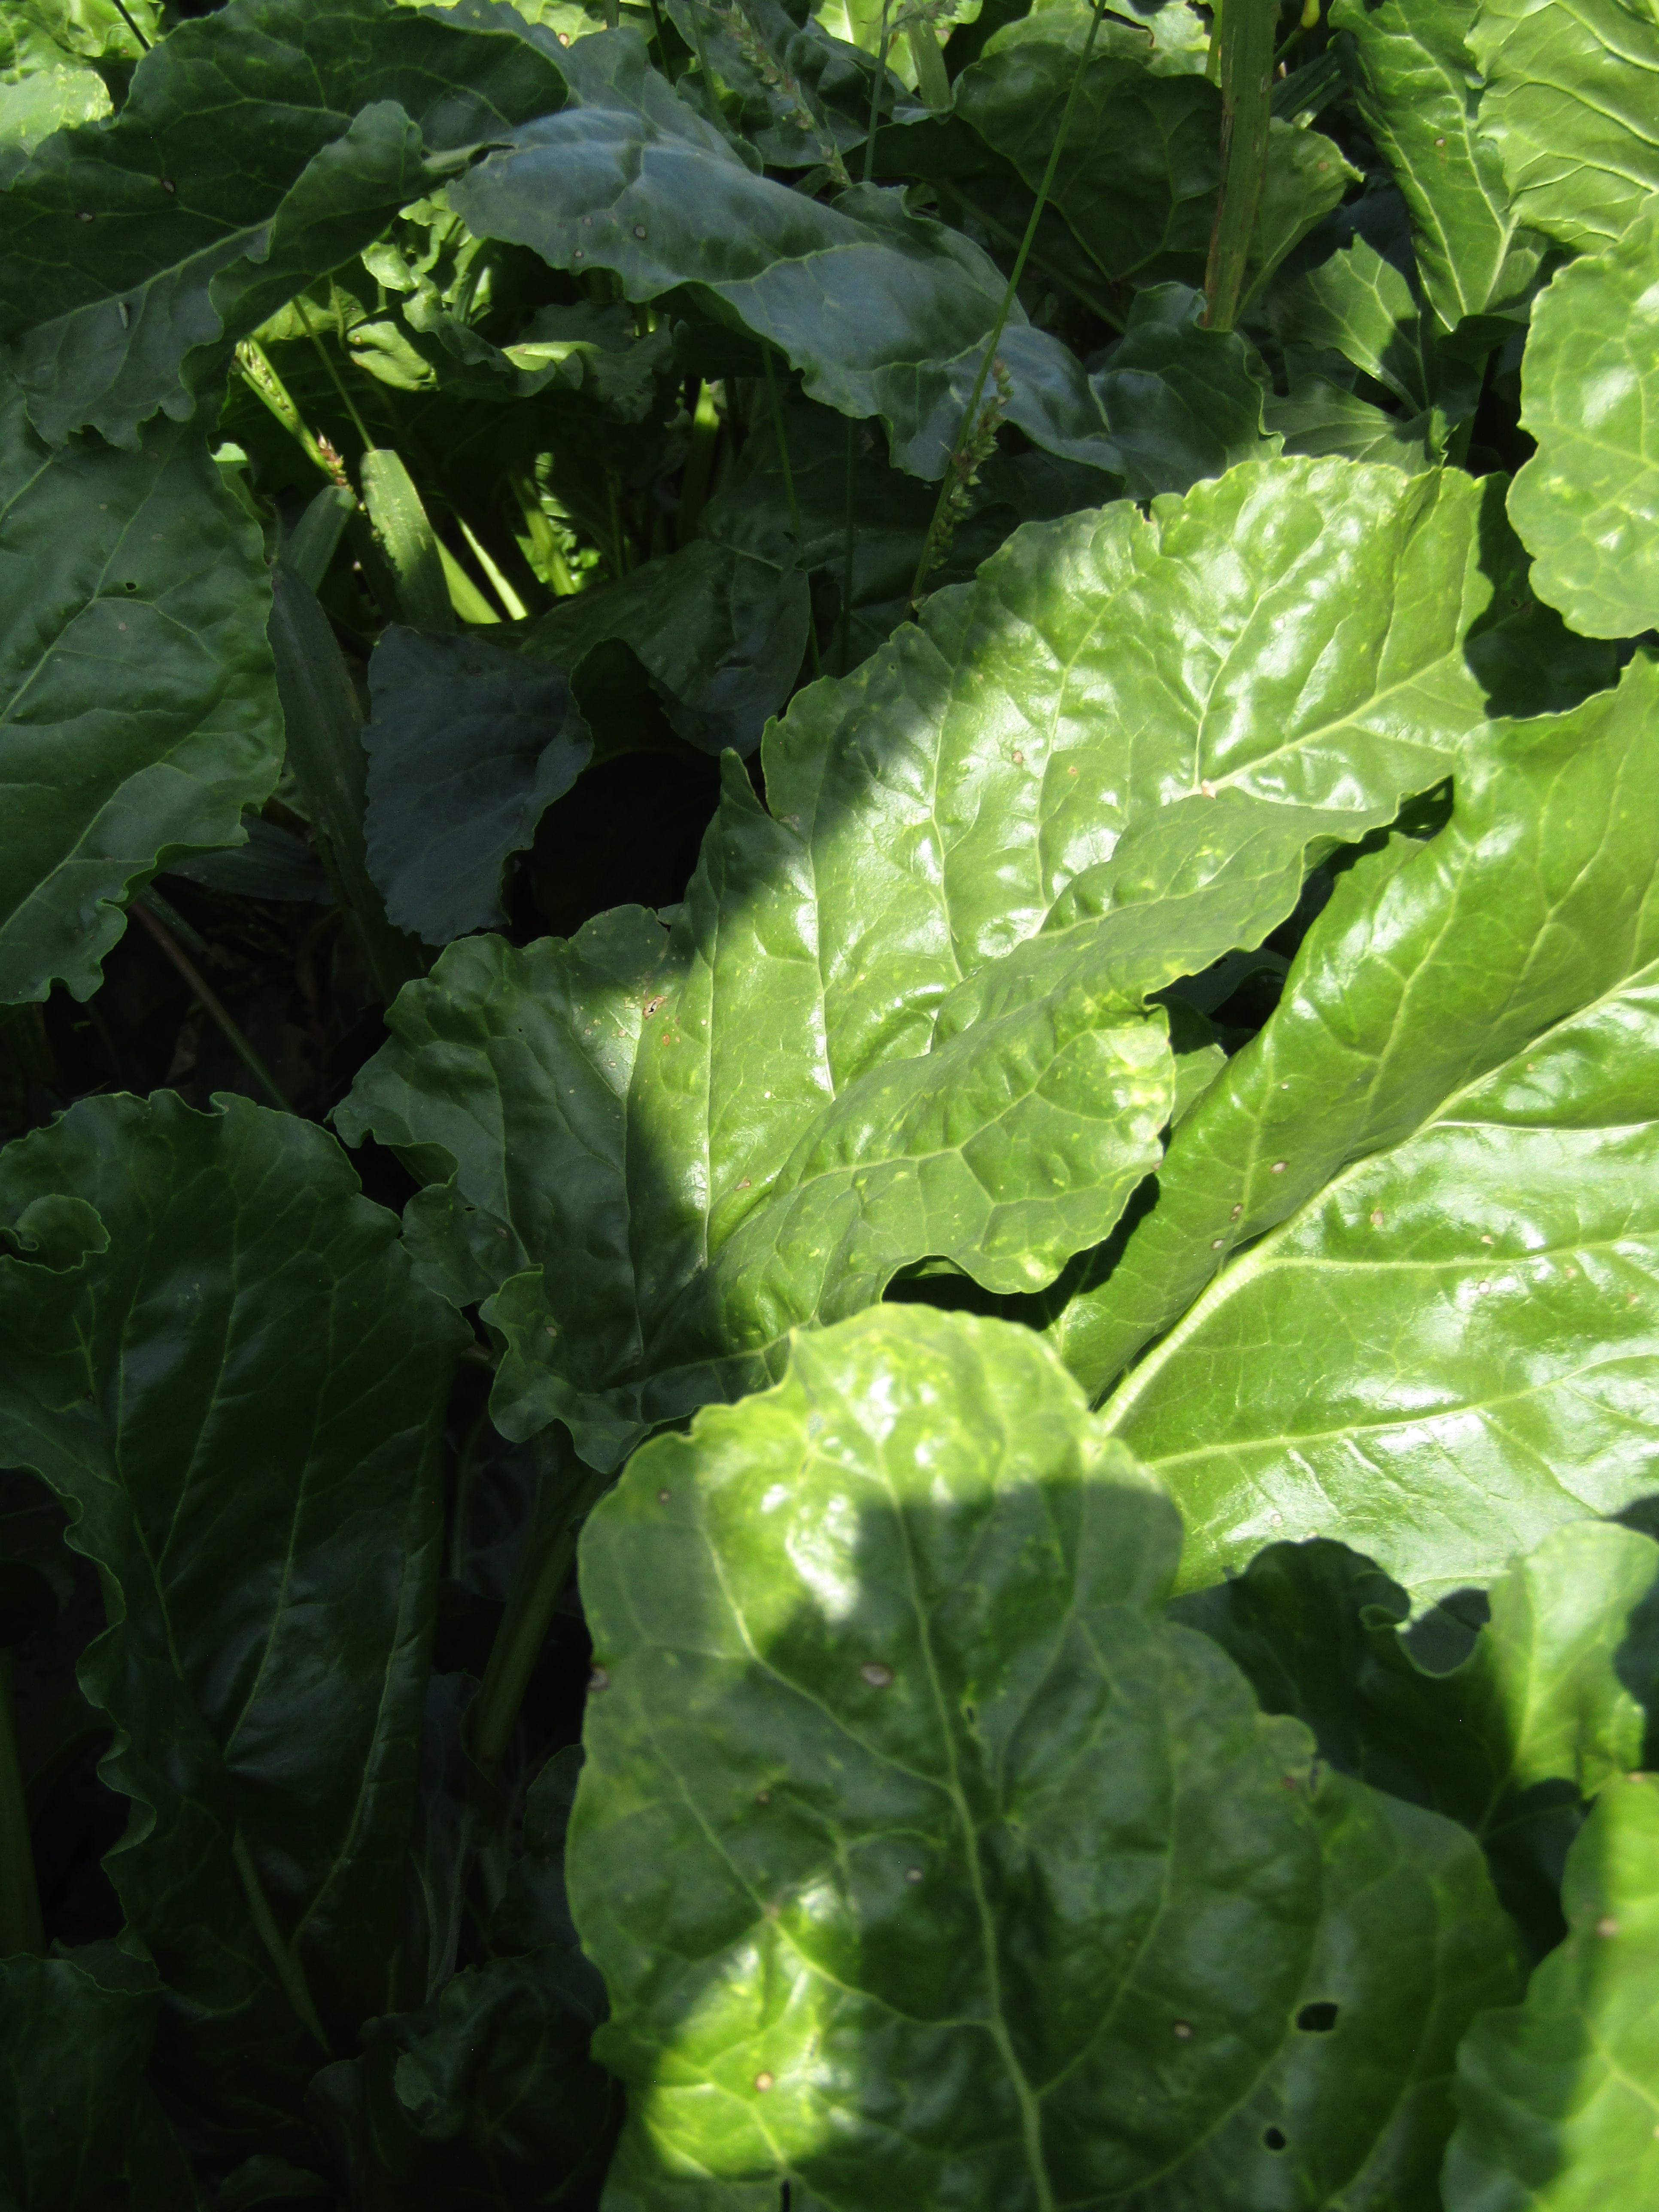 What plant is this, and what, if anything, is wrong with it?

beet, cercospora
